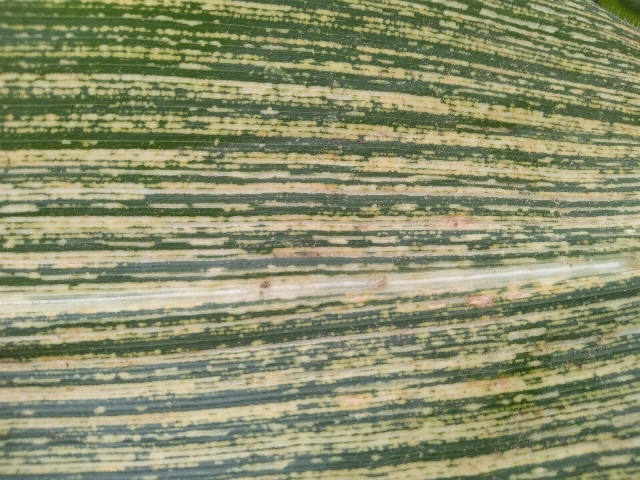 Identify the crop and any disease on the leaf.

maize, maize streak virus
